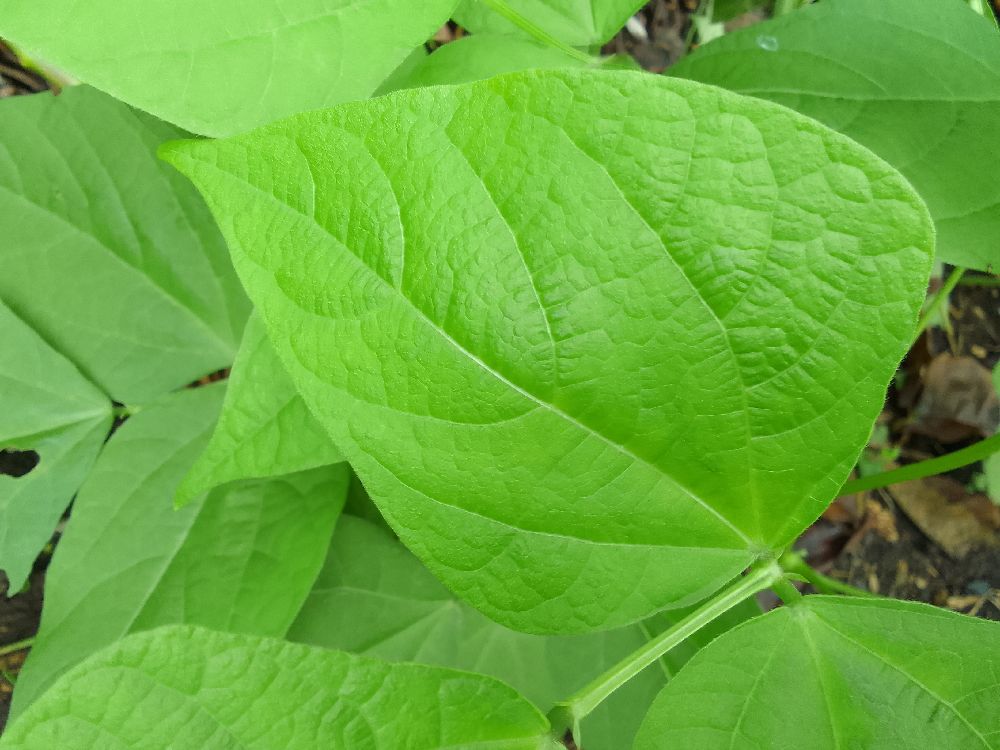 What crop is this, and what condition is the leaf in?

common bean, healthy
